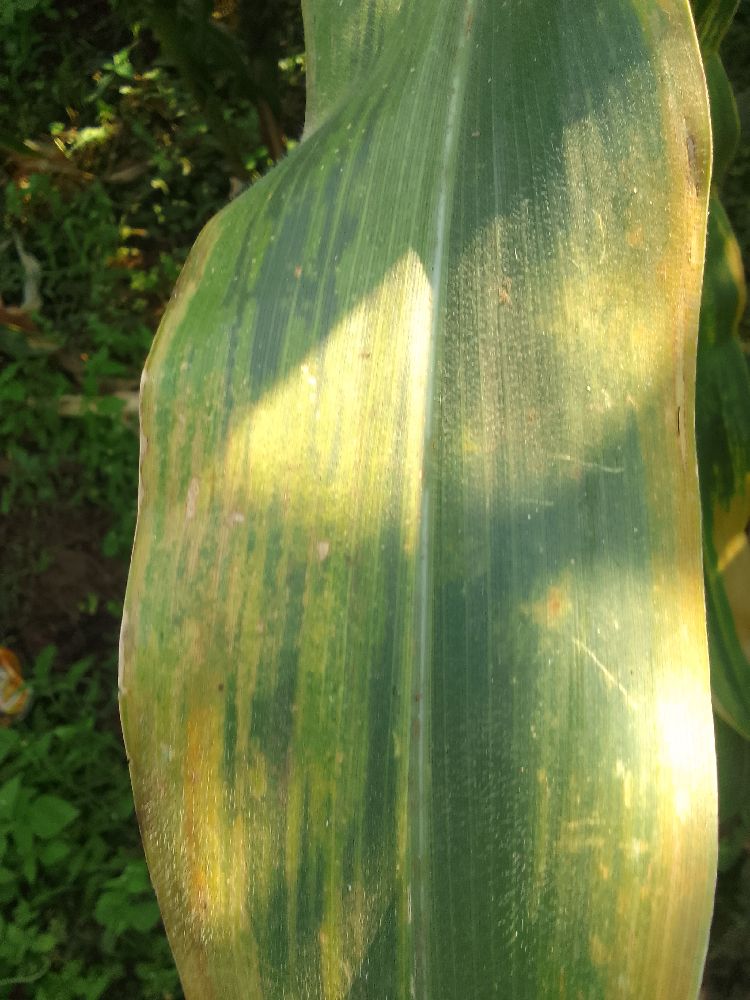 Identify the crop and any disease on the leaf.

maize, maize lethal necrosis
